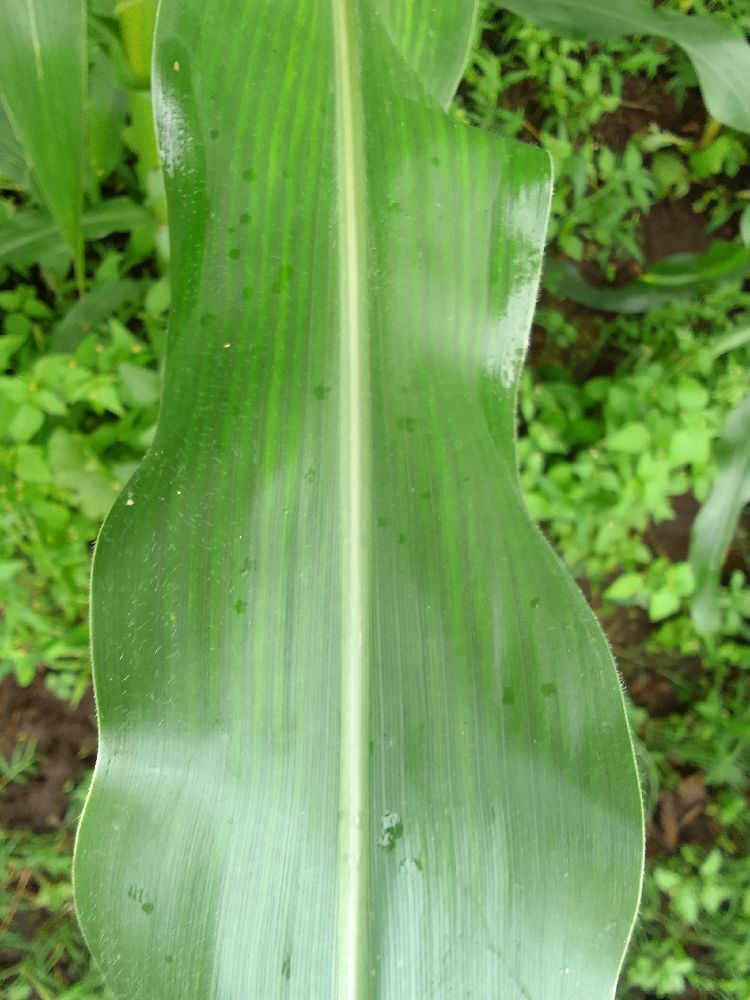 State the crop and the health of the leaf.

maize, healthy
